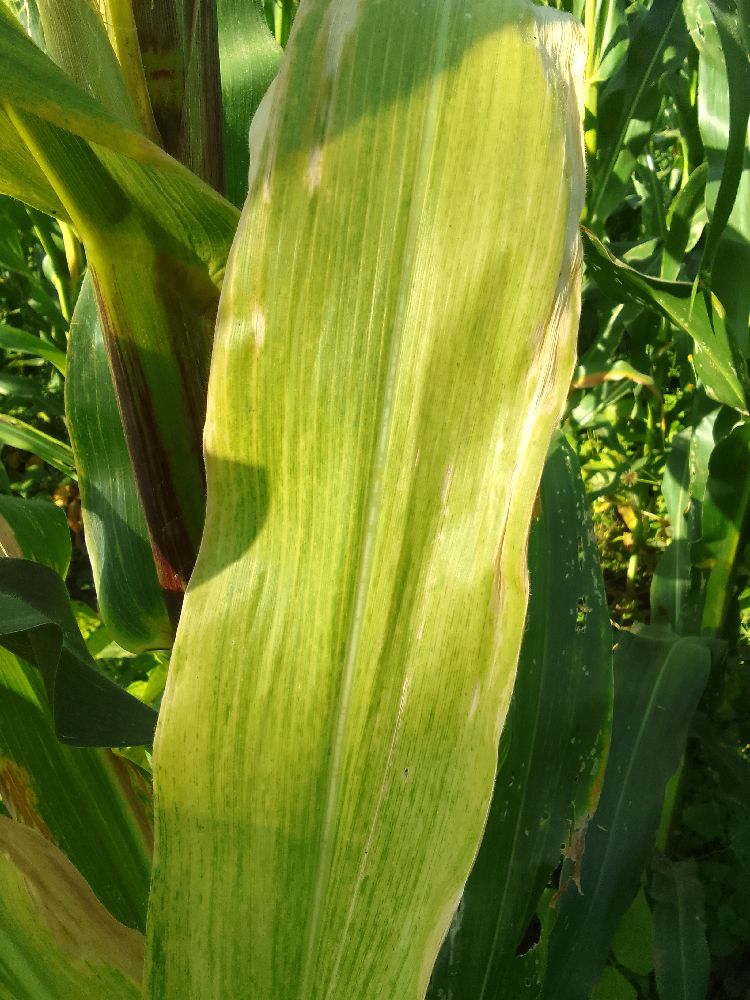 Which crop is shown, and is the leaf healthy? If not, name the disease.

maize, maize lethal necrosis
